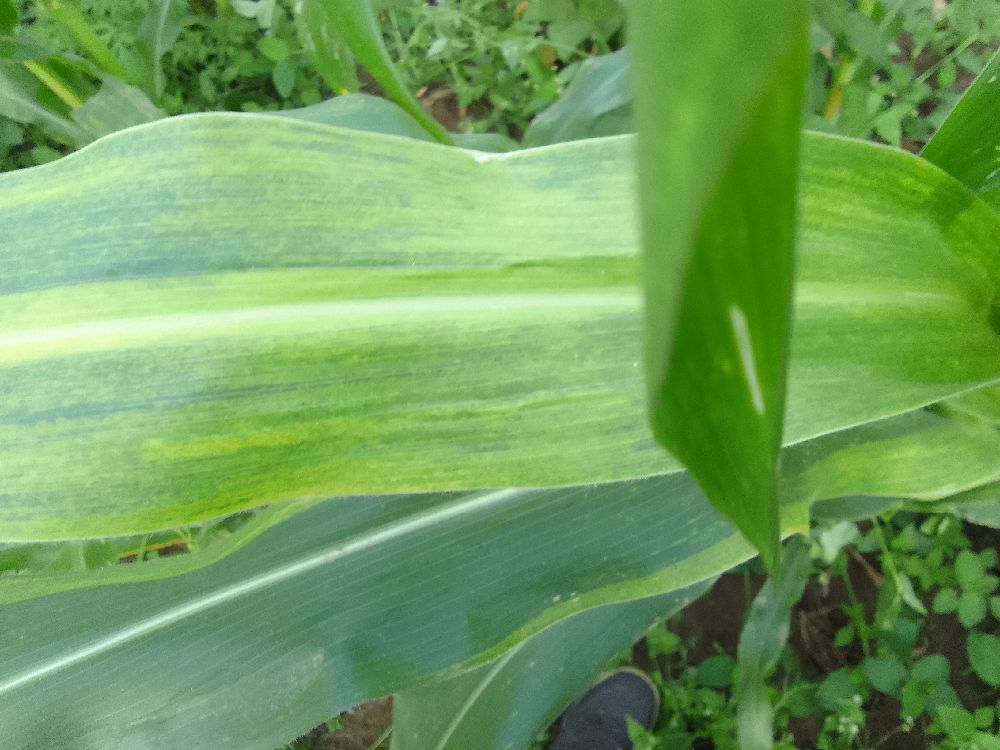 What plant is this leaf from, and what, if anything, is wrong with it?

maize, maize lethal necrosis
